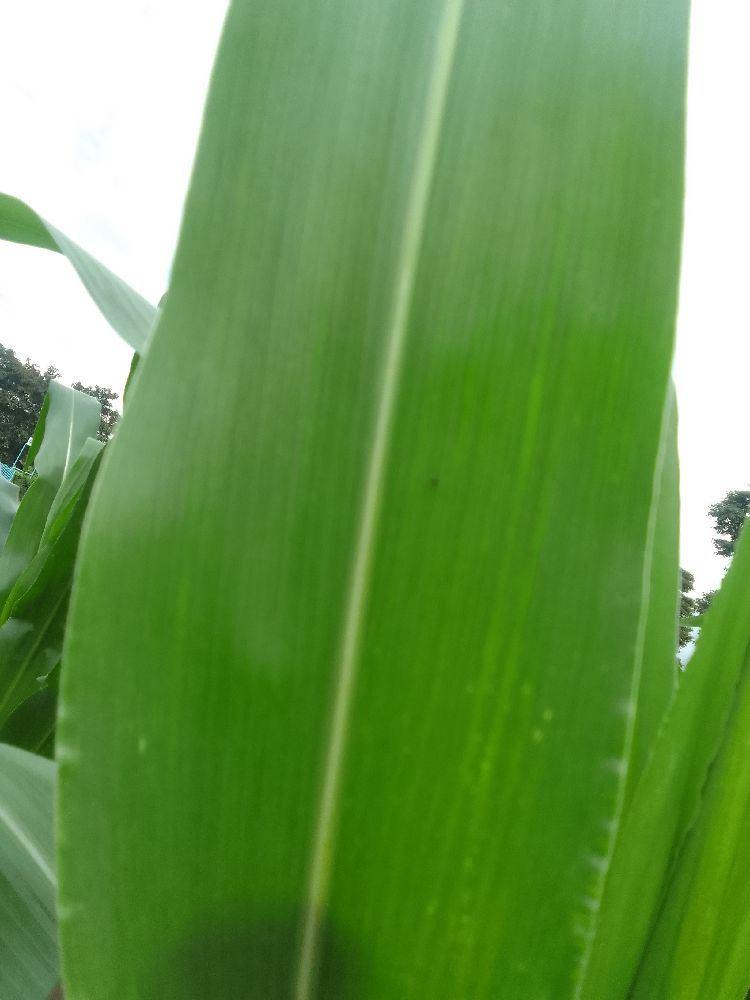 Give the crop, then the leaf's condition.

maize, healthy
